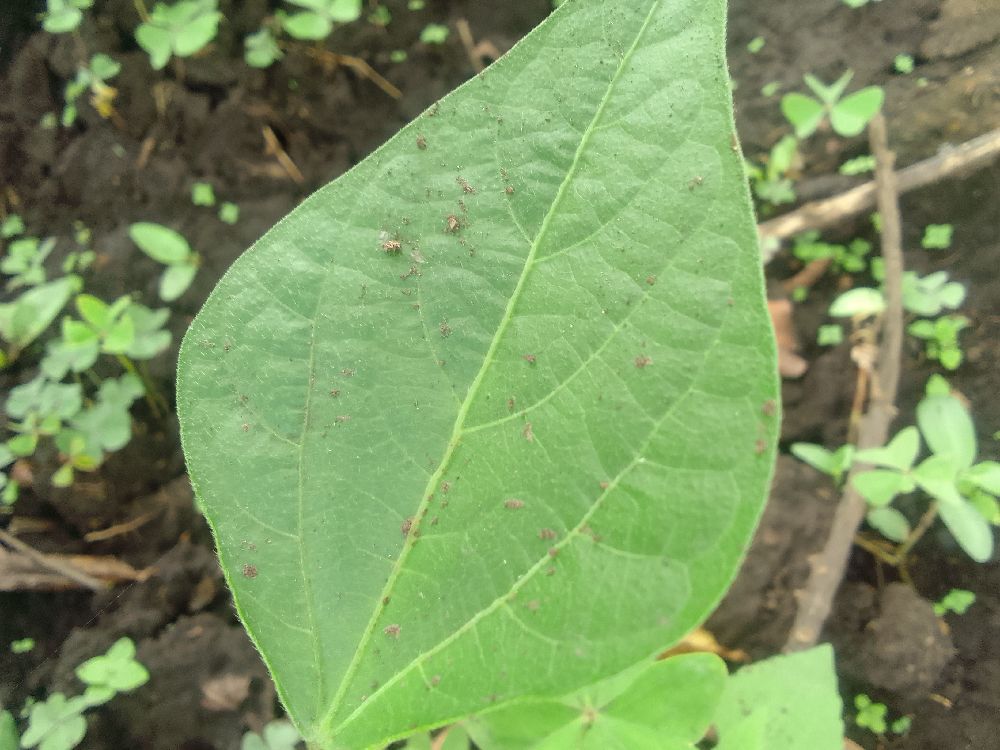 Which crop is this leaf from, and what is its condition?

common bean, healthy
